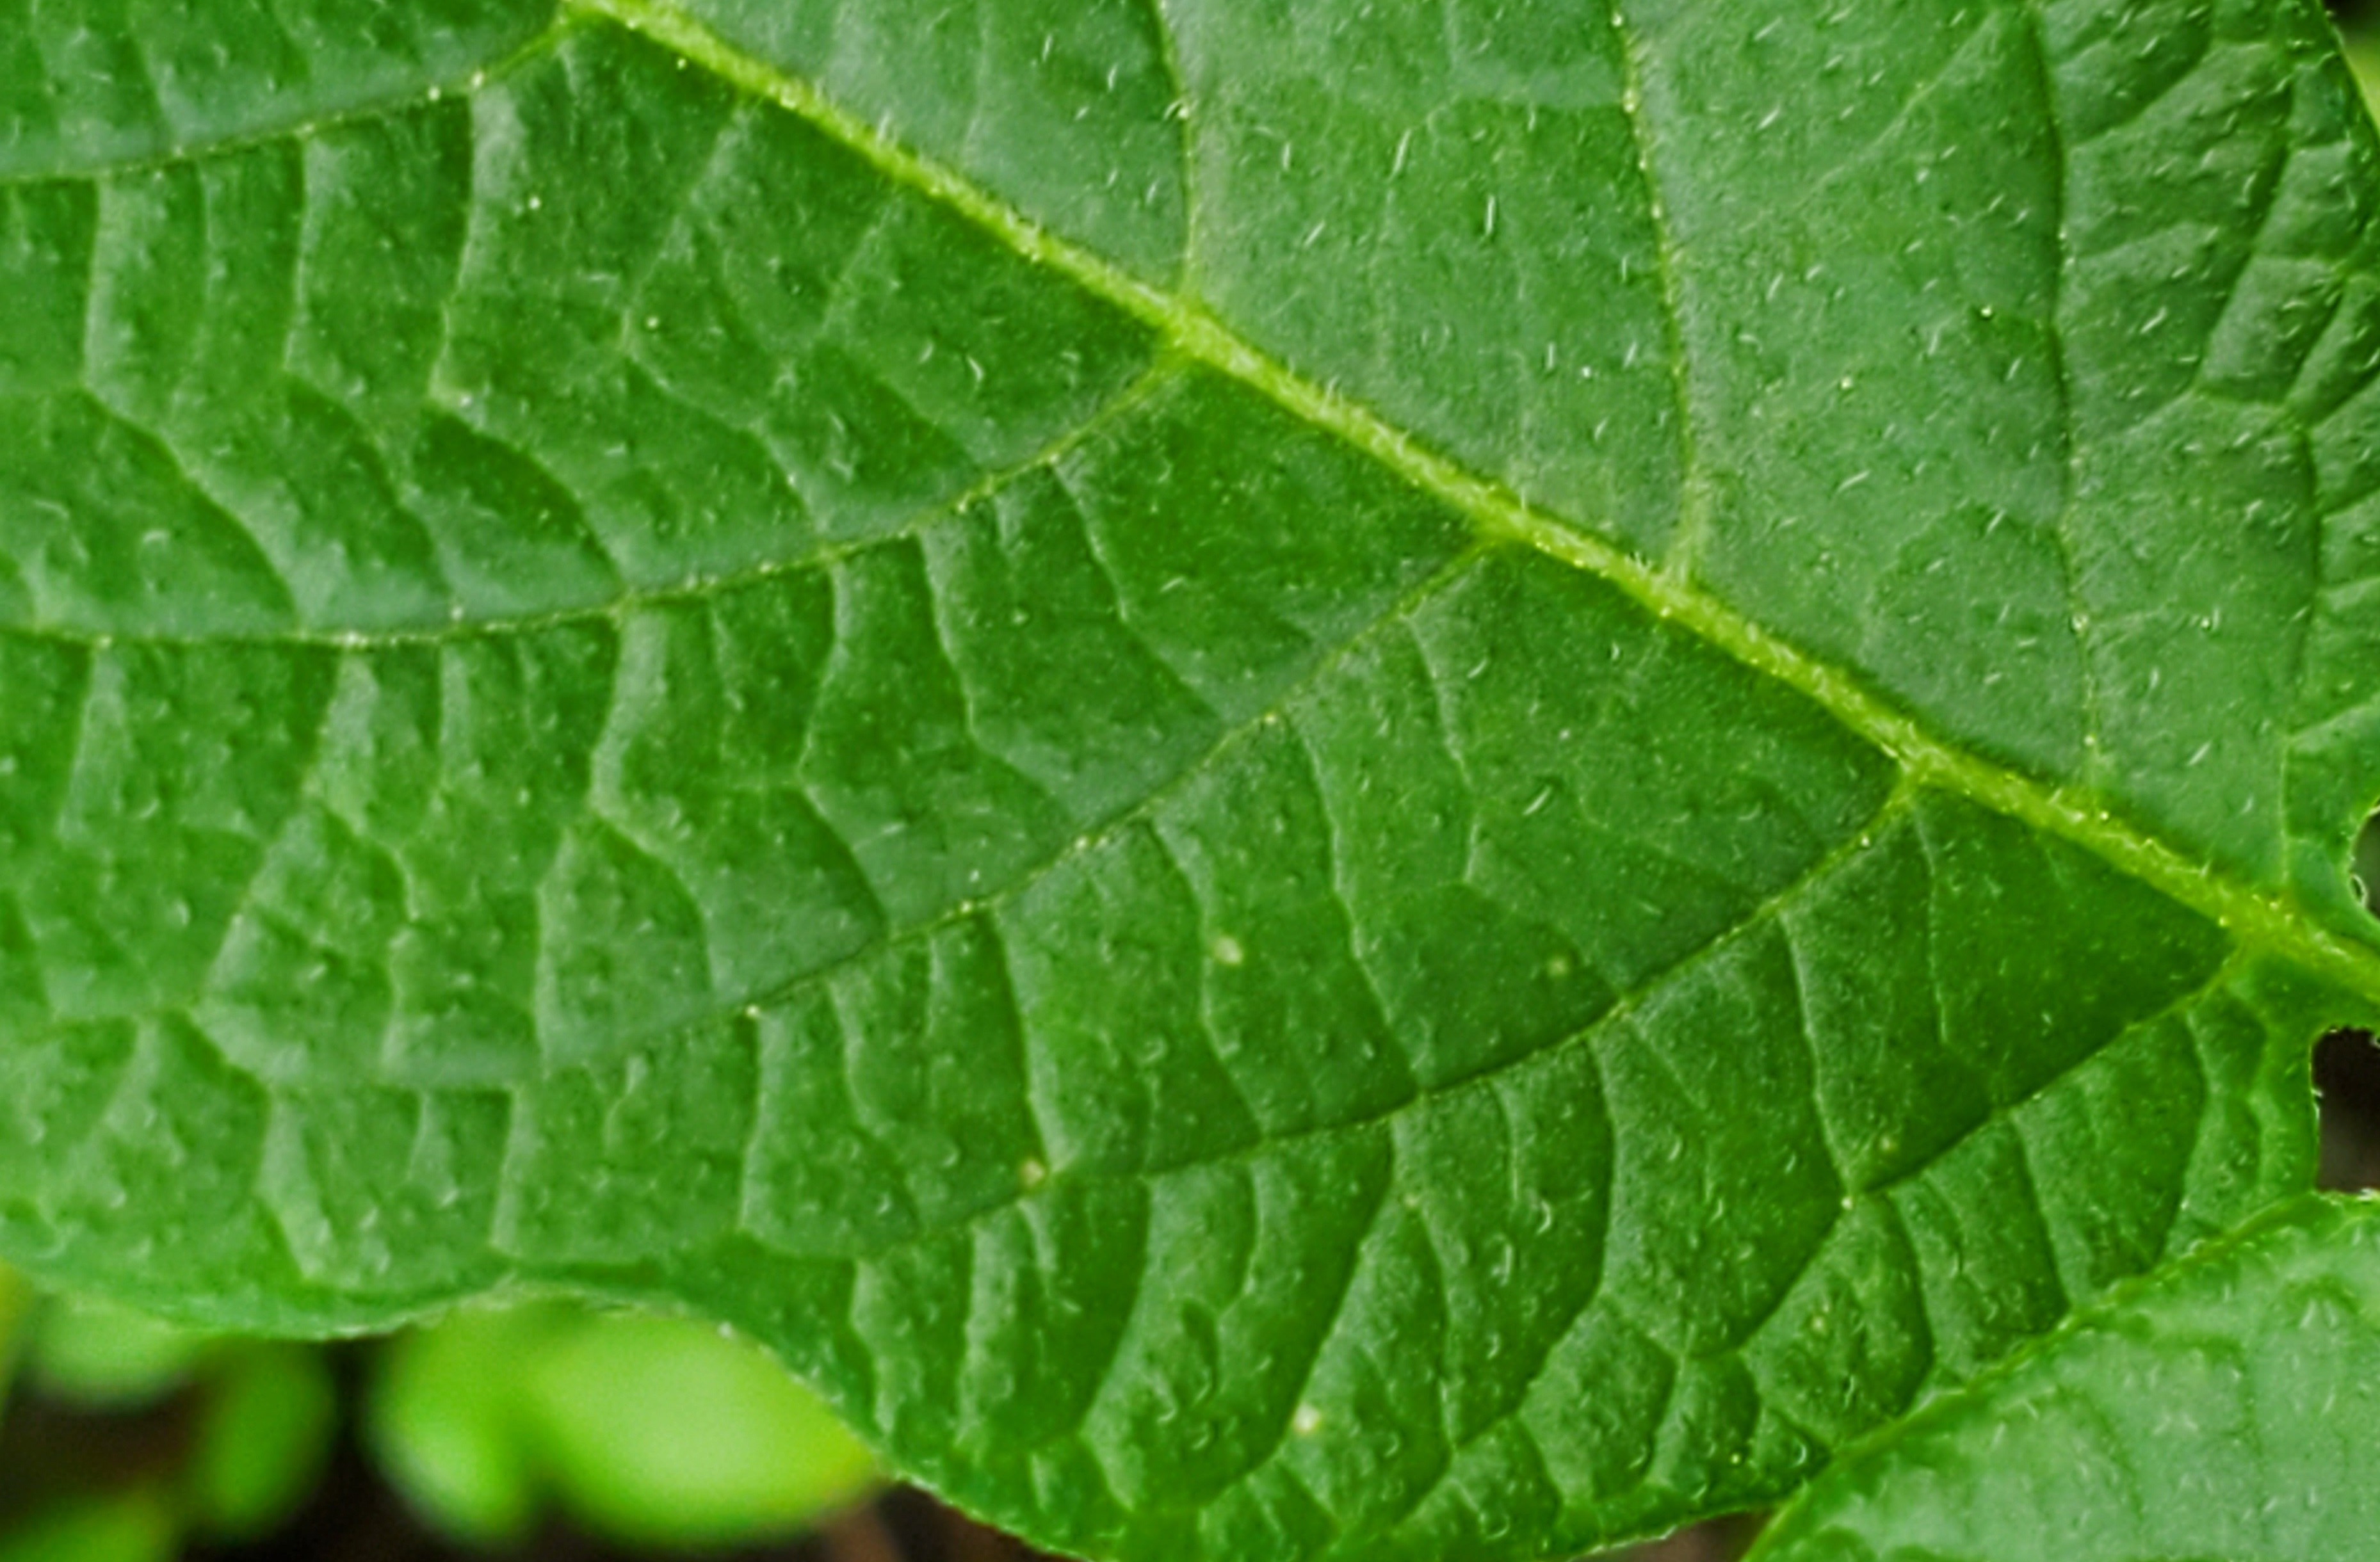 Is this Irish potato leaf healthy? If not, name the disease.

healthy
